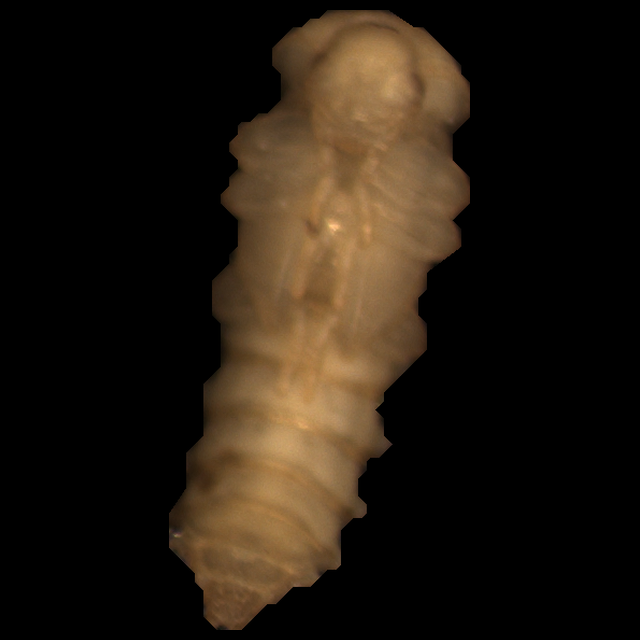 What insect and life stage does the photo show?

mealworm pupa
